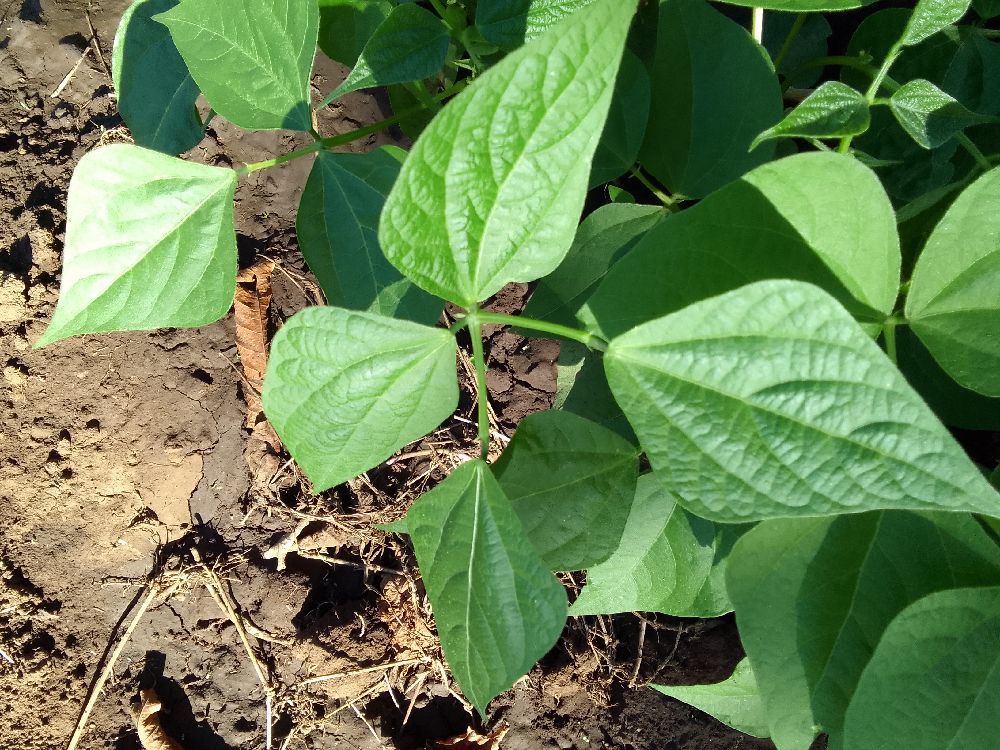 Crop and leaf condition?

common bean, healthy
